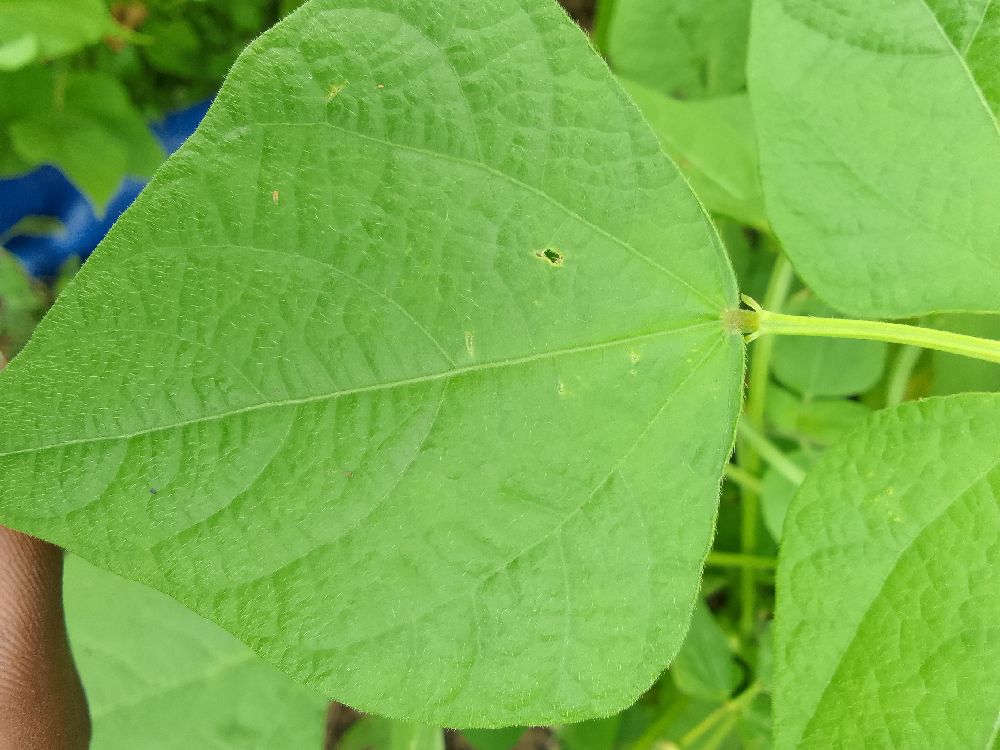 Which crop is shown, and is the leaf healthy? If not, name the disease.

common bean, healthy
